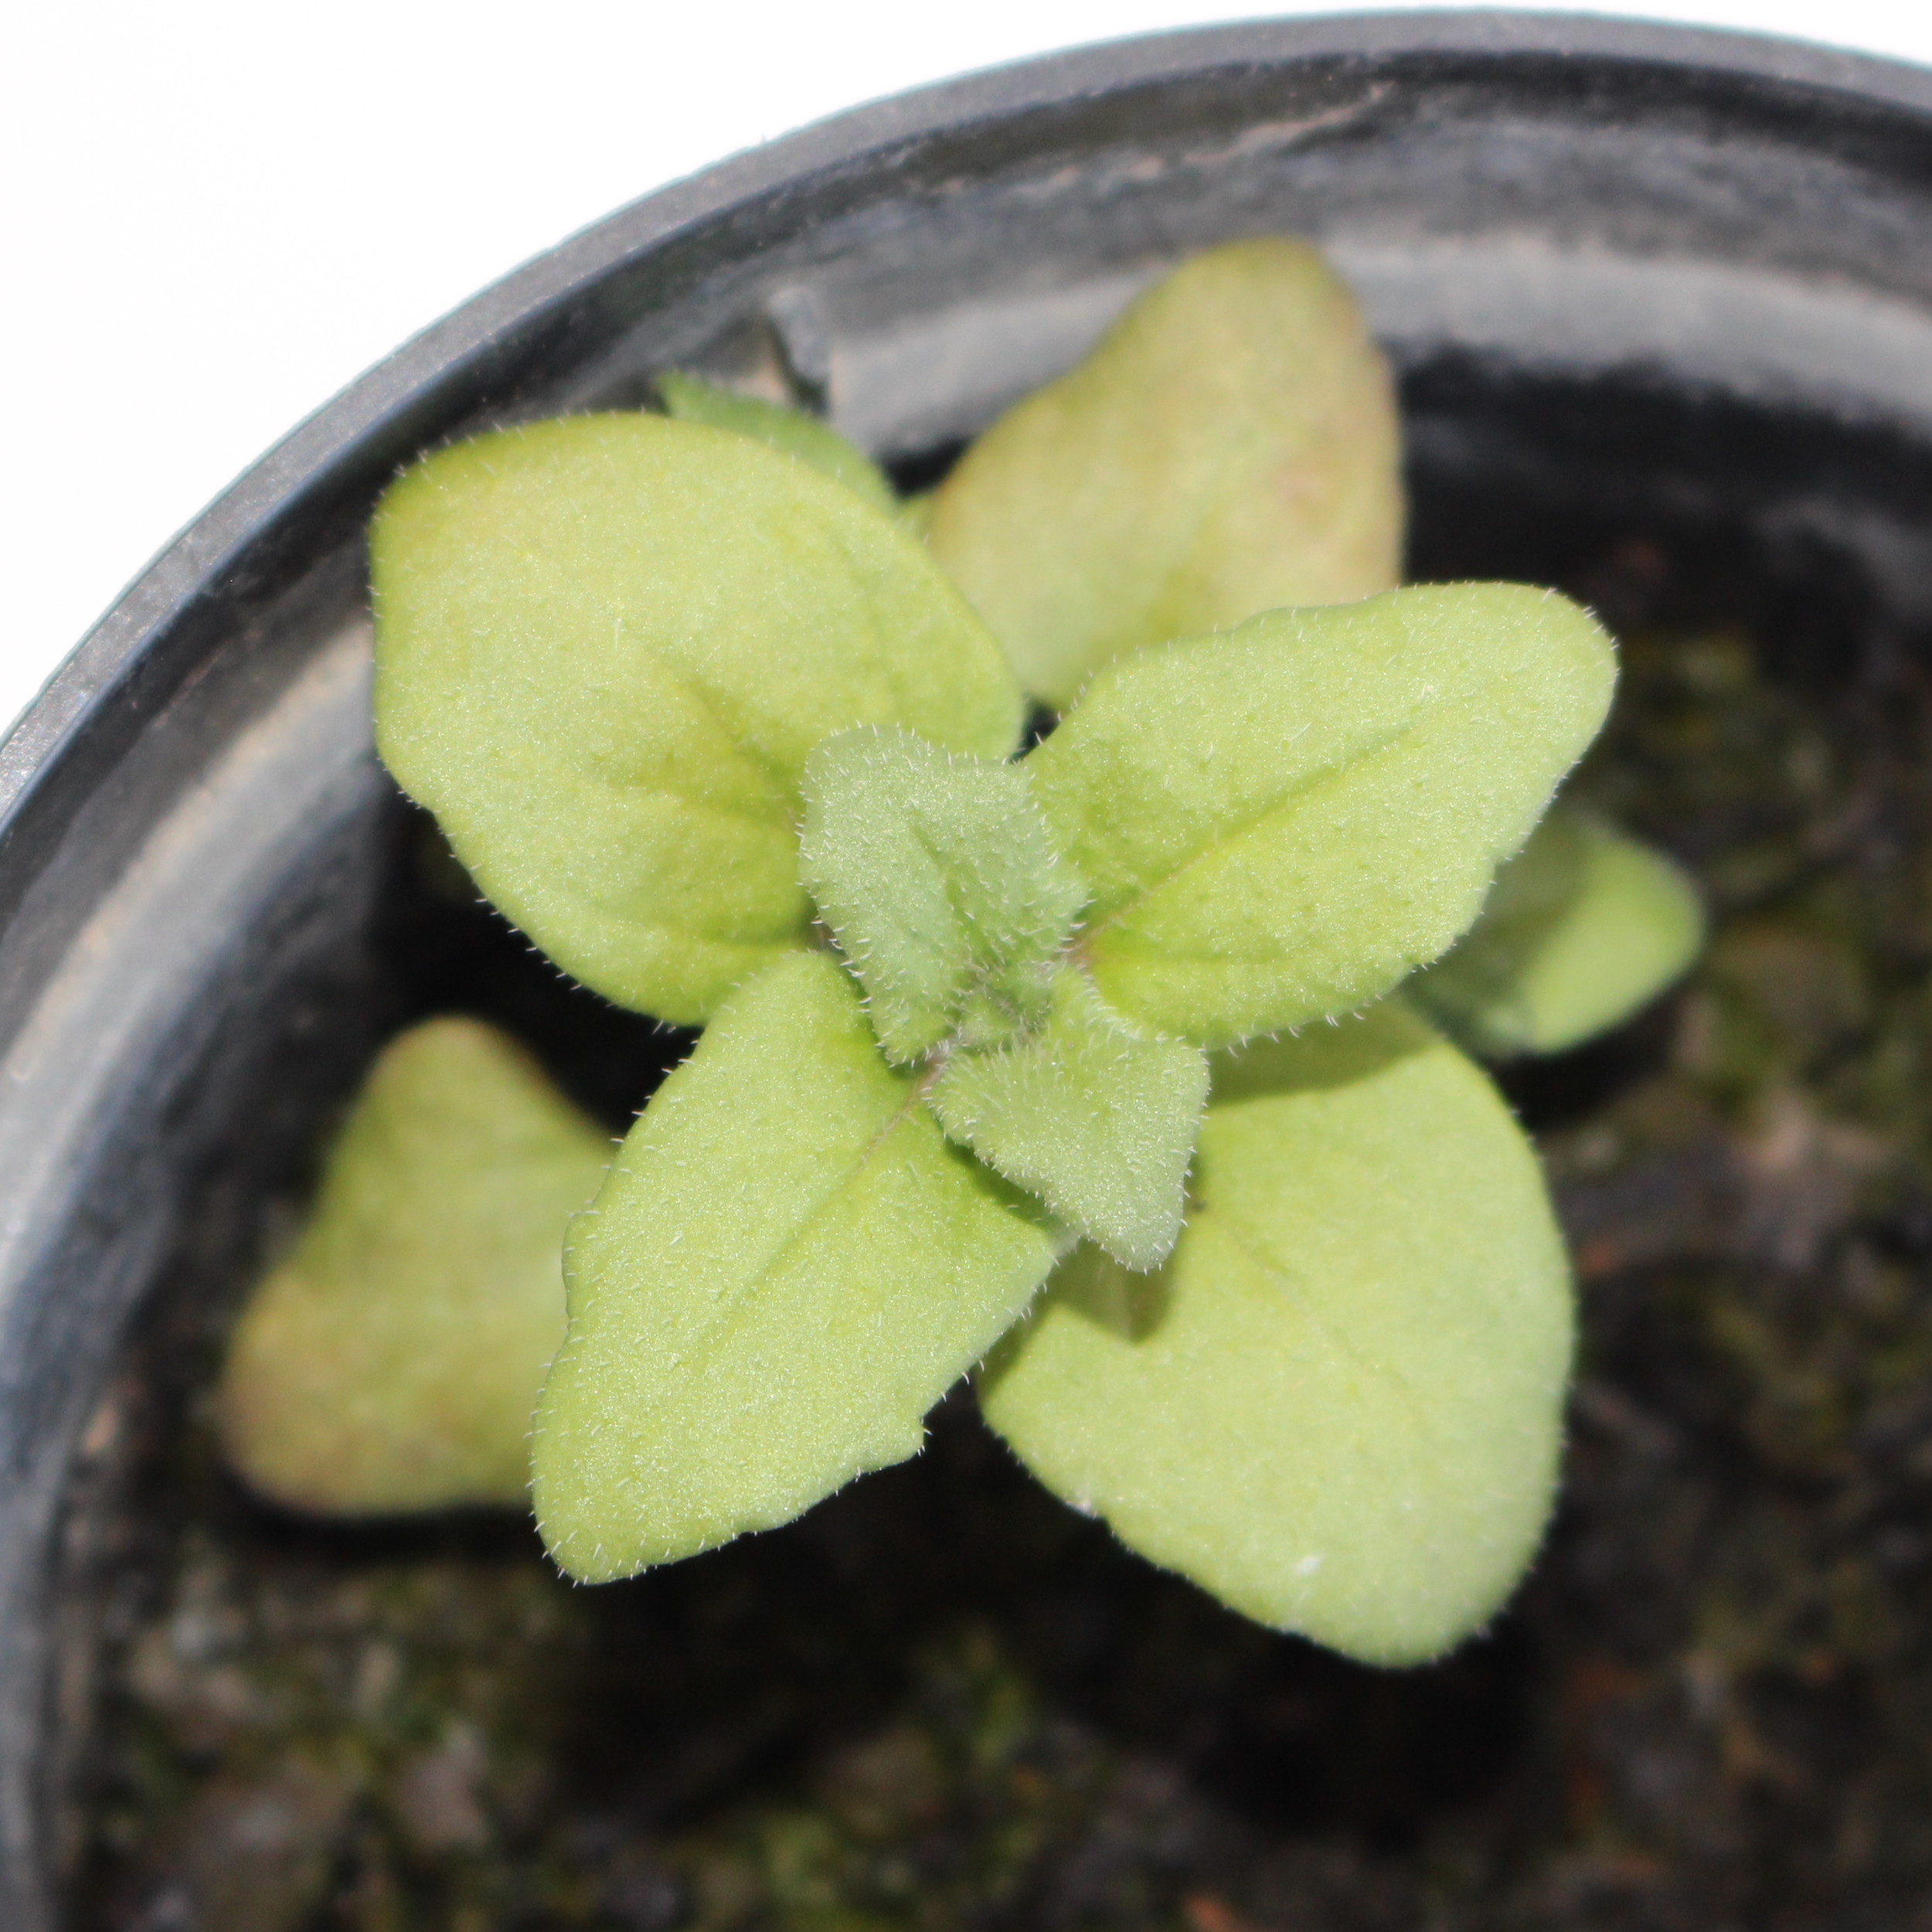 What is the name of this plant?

Veronica persica
